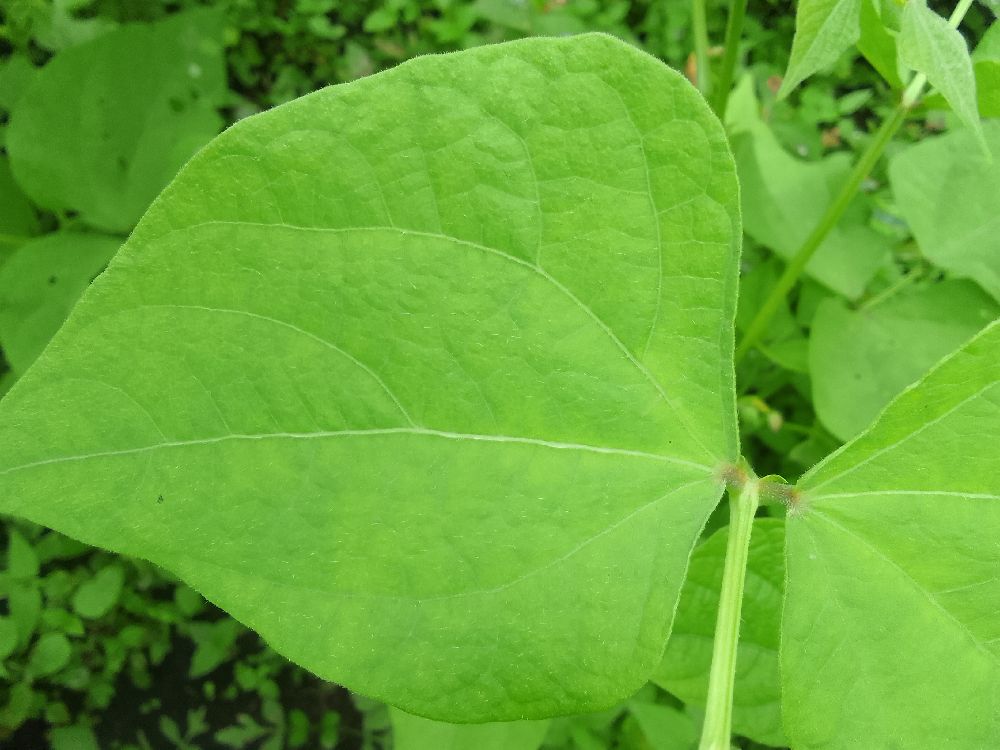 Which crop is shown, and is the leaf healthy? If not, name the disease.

common bean, healthy
